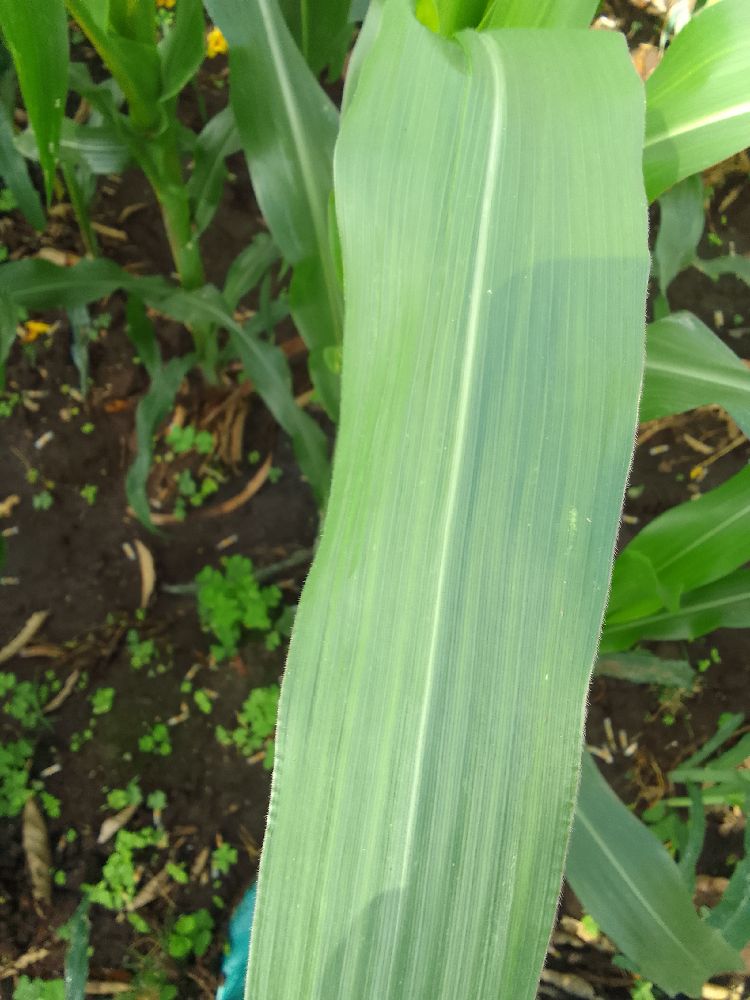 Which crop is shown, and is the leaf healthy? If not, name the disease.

maize, healthy
